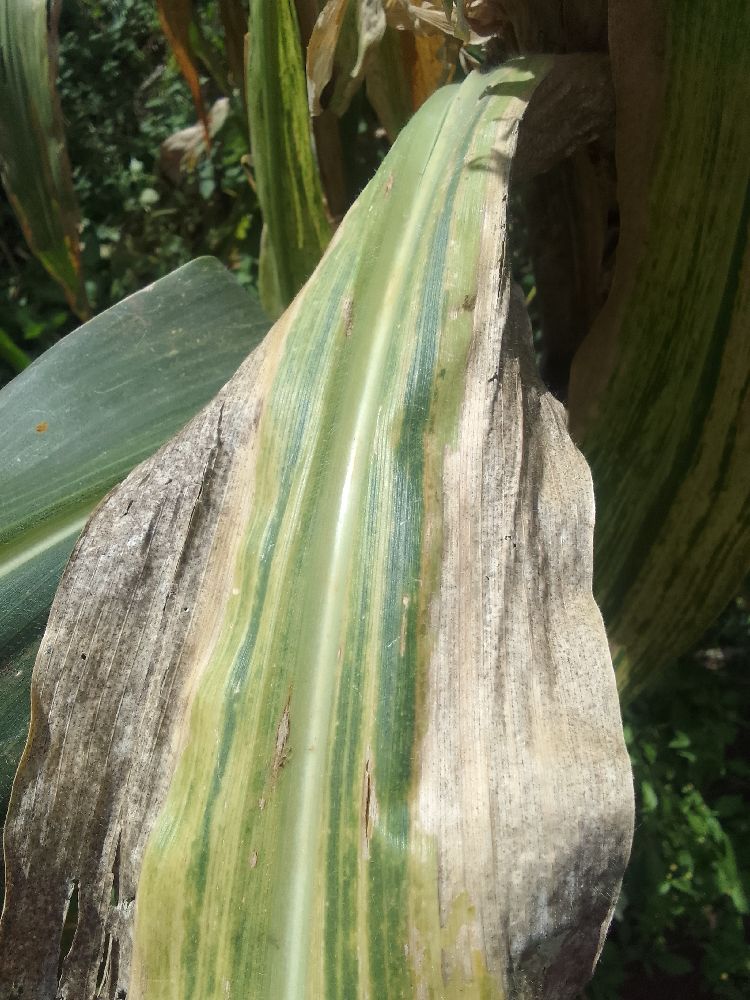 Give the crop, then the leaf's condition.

maize, maize lethal necrosis
